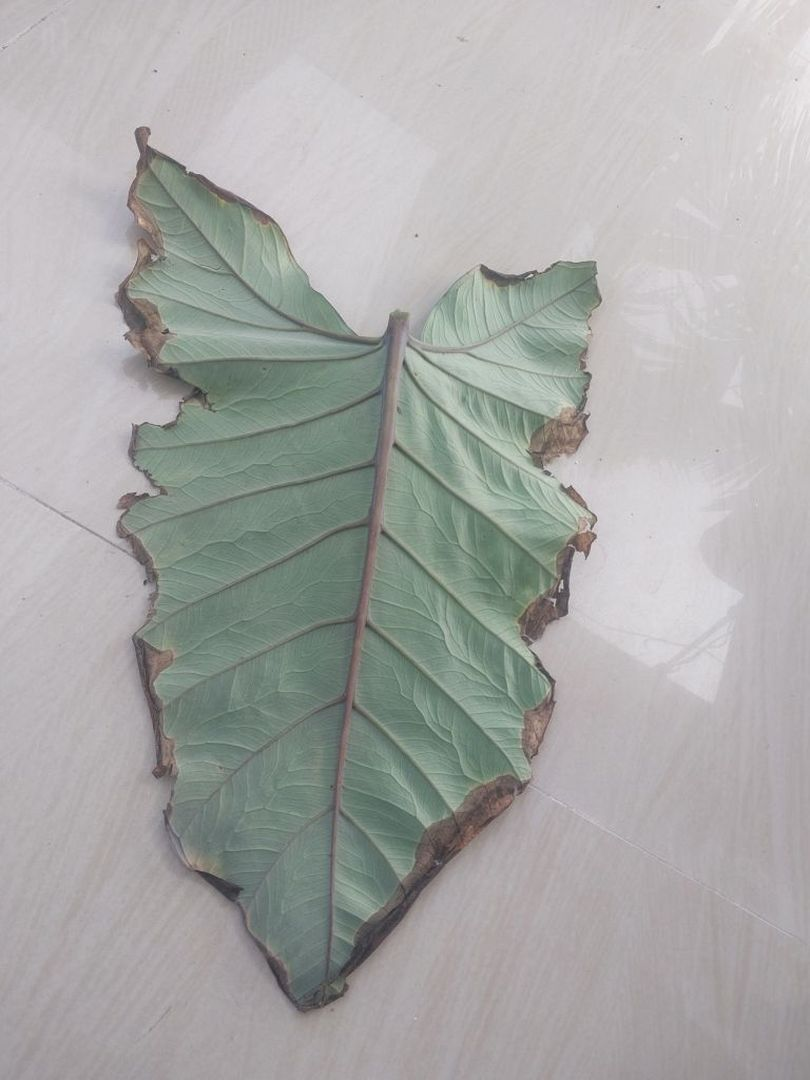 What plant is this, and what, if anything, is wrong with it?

taro, leaf blight
